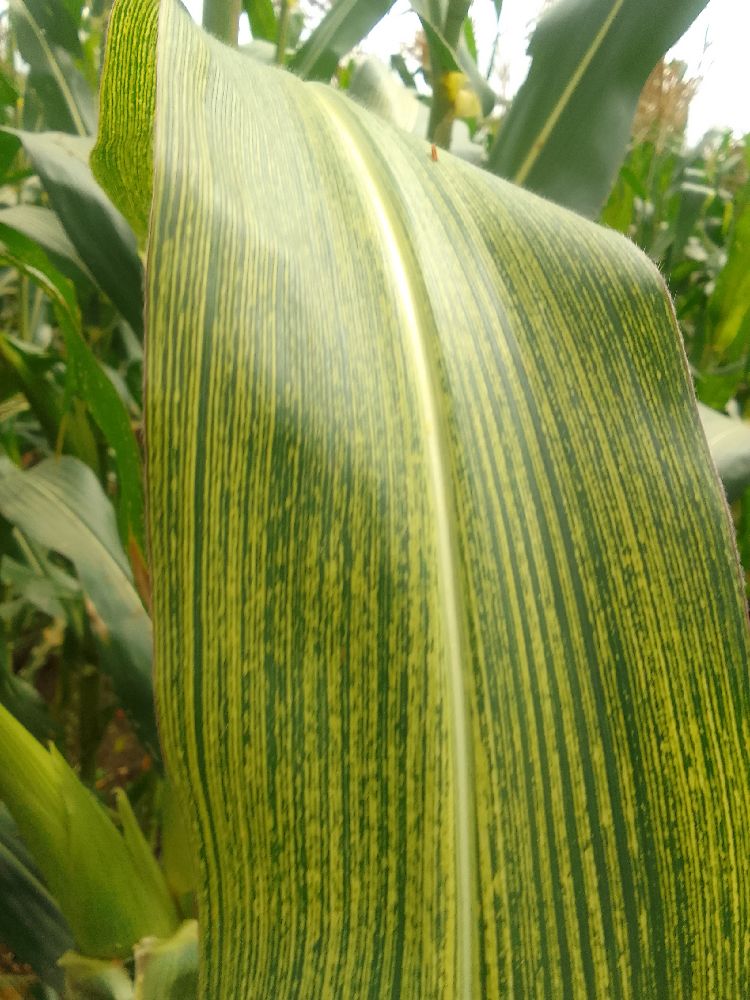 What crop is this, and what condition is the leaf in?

maize, maize streak virus
